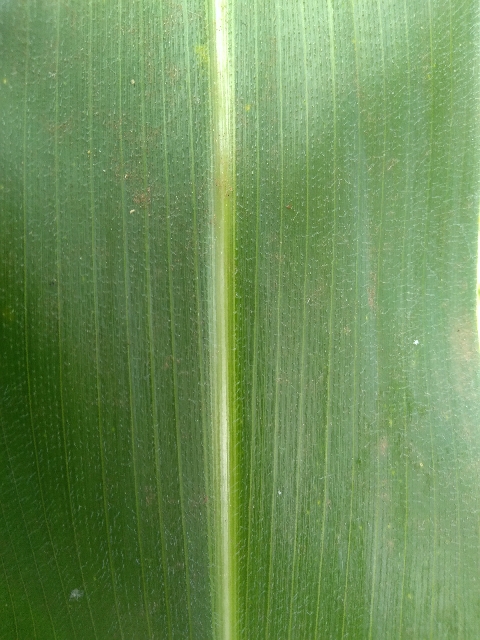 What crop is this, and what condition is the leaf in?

maize, healthy
